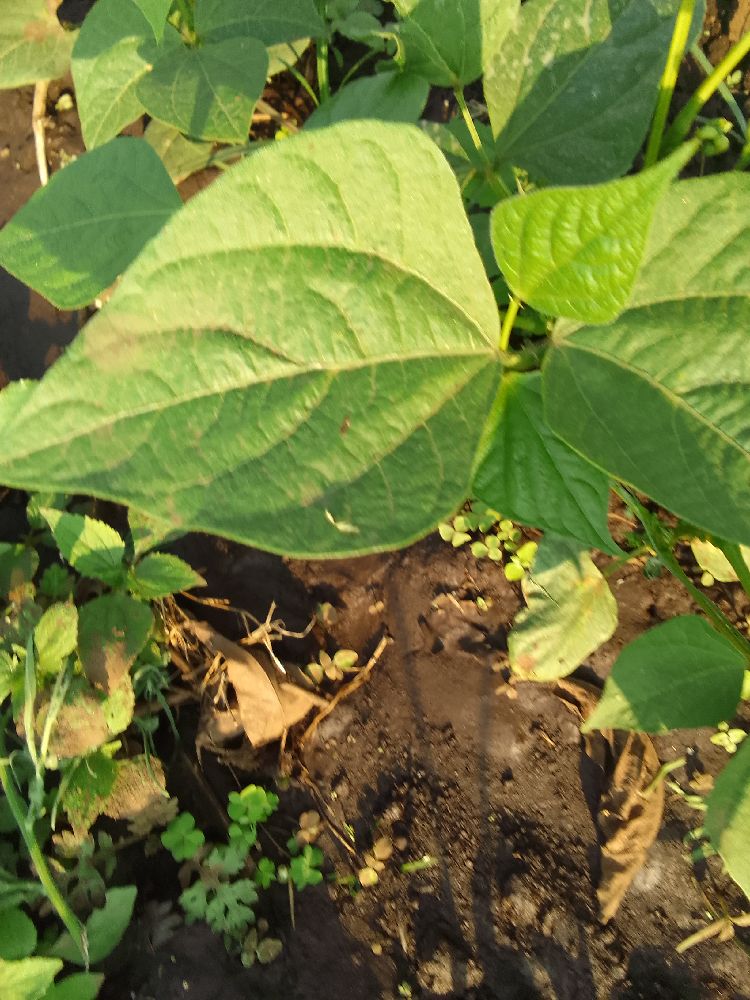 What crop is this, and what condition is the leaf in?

common bean, healthy
